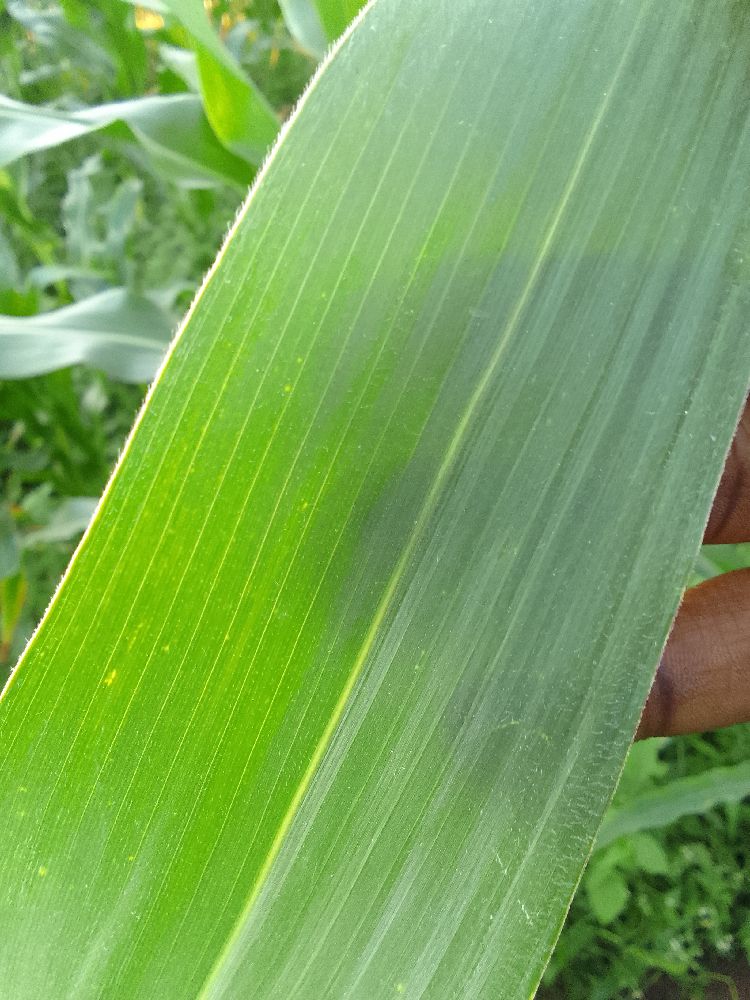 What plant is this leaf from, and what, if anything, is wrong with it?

maize, healthy
